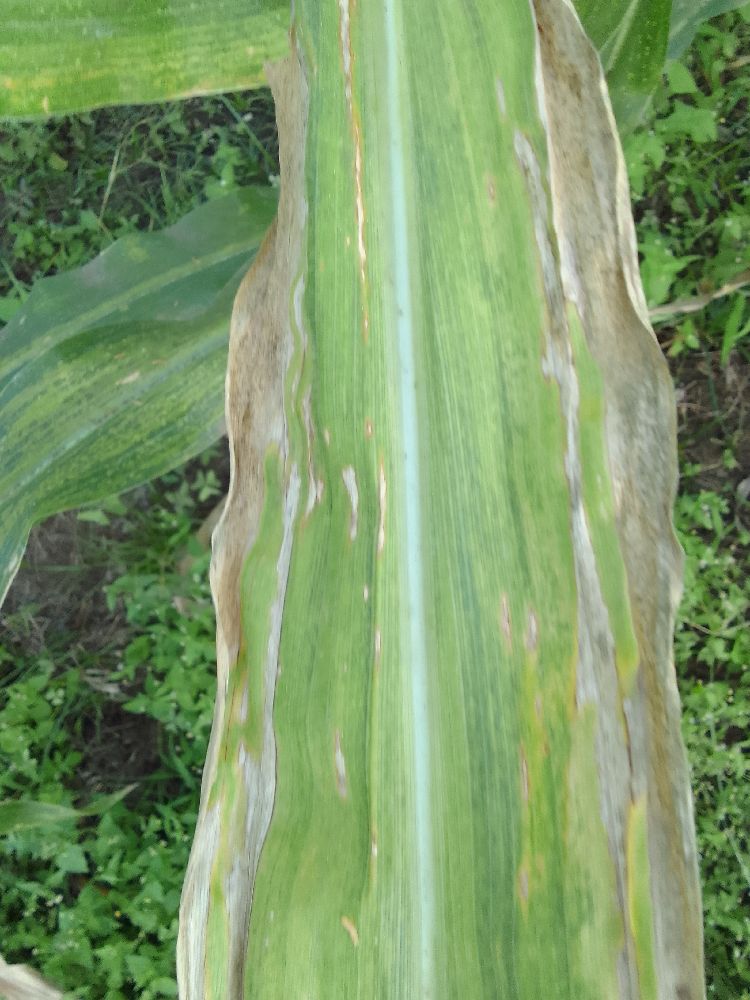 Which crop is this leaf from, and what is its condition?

maize, maize lethal necrosis
